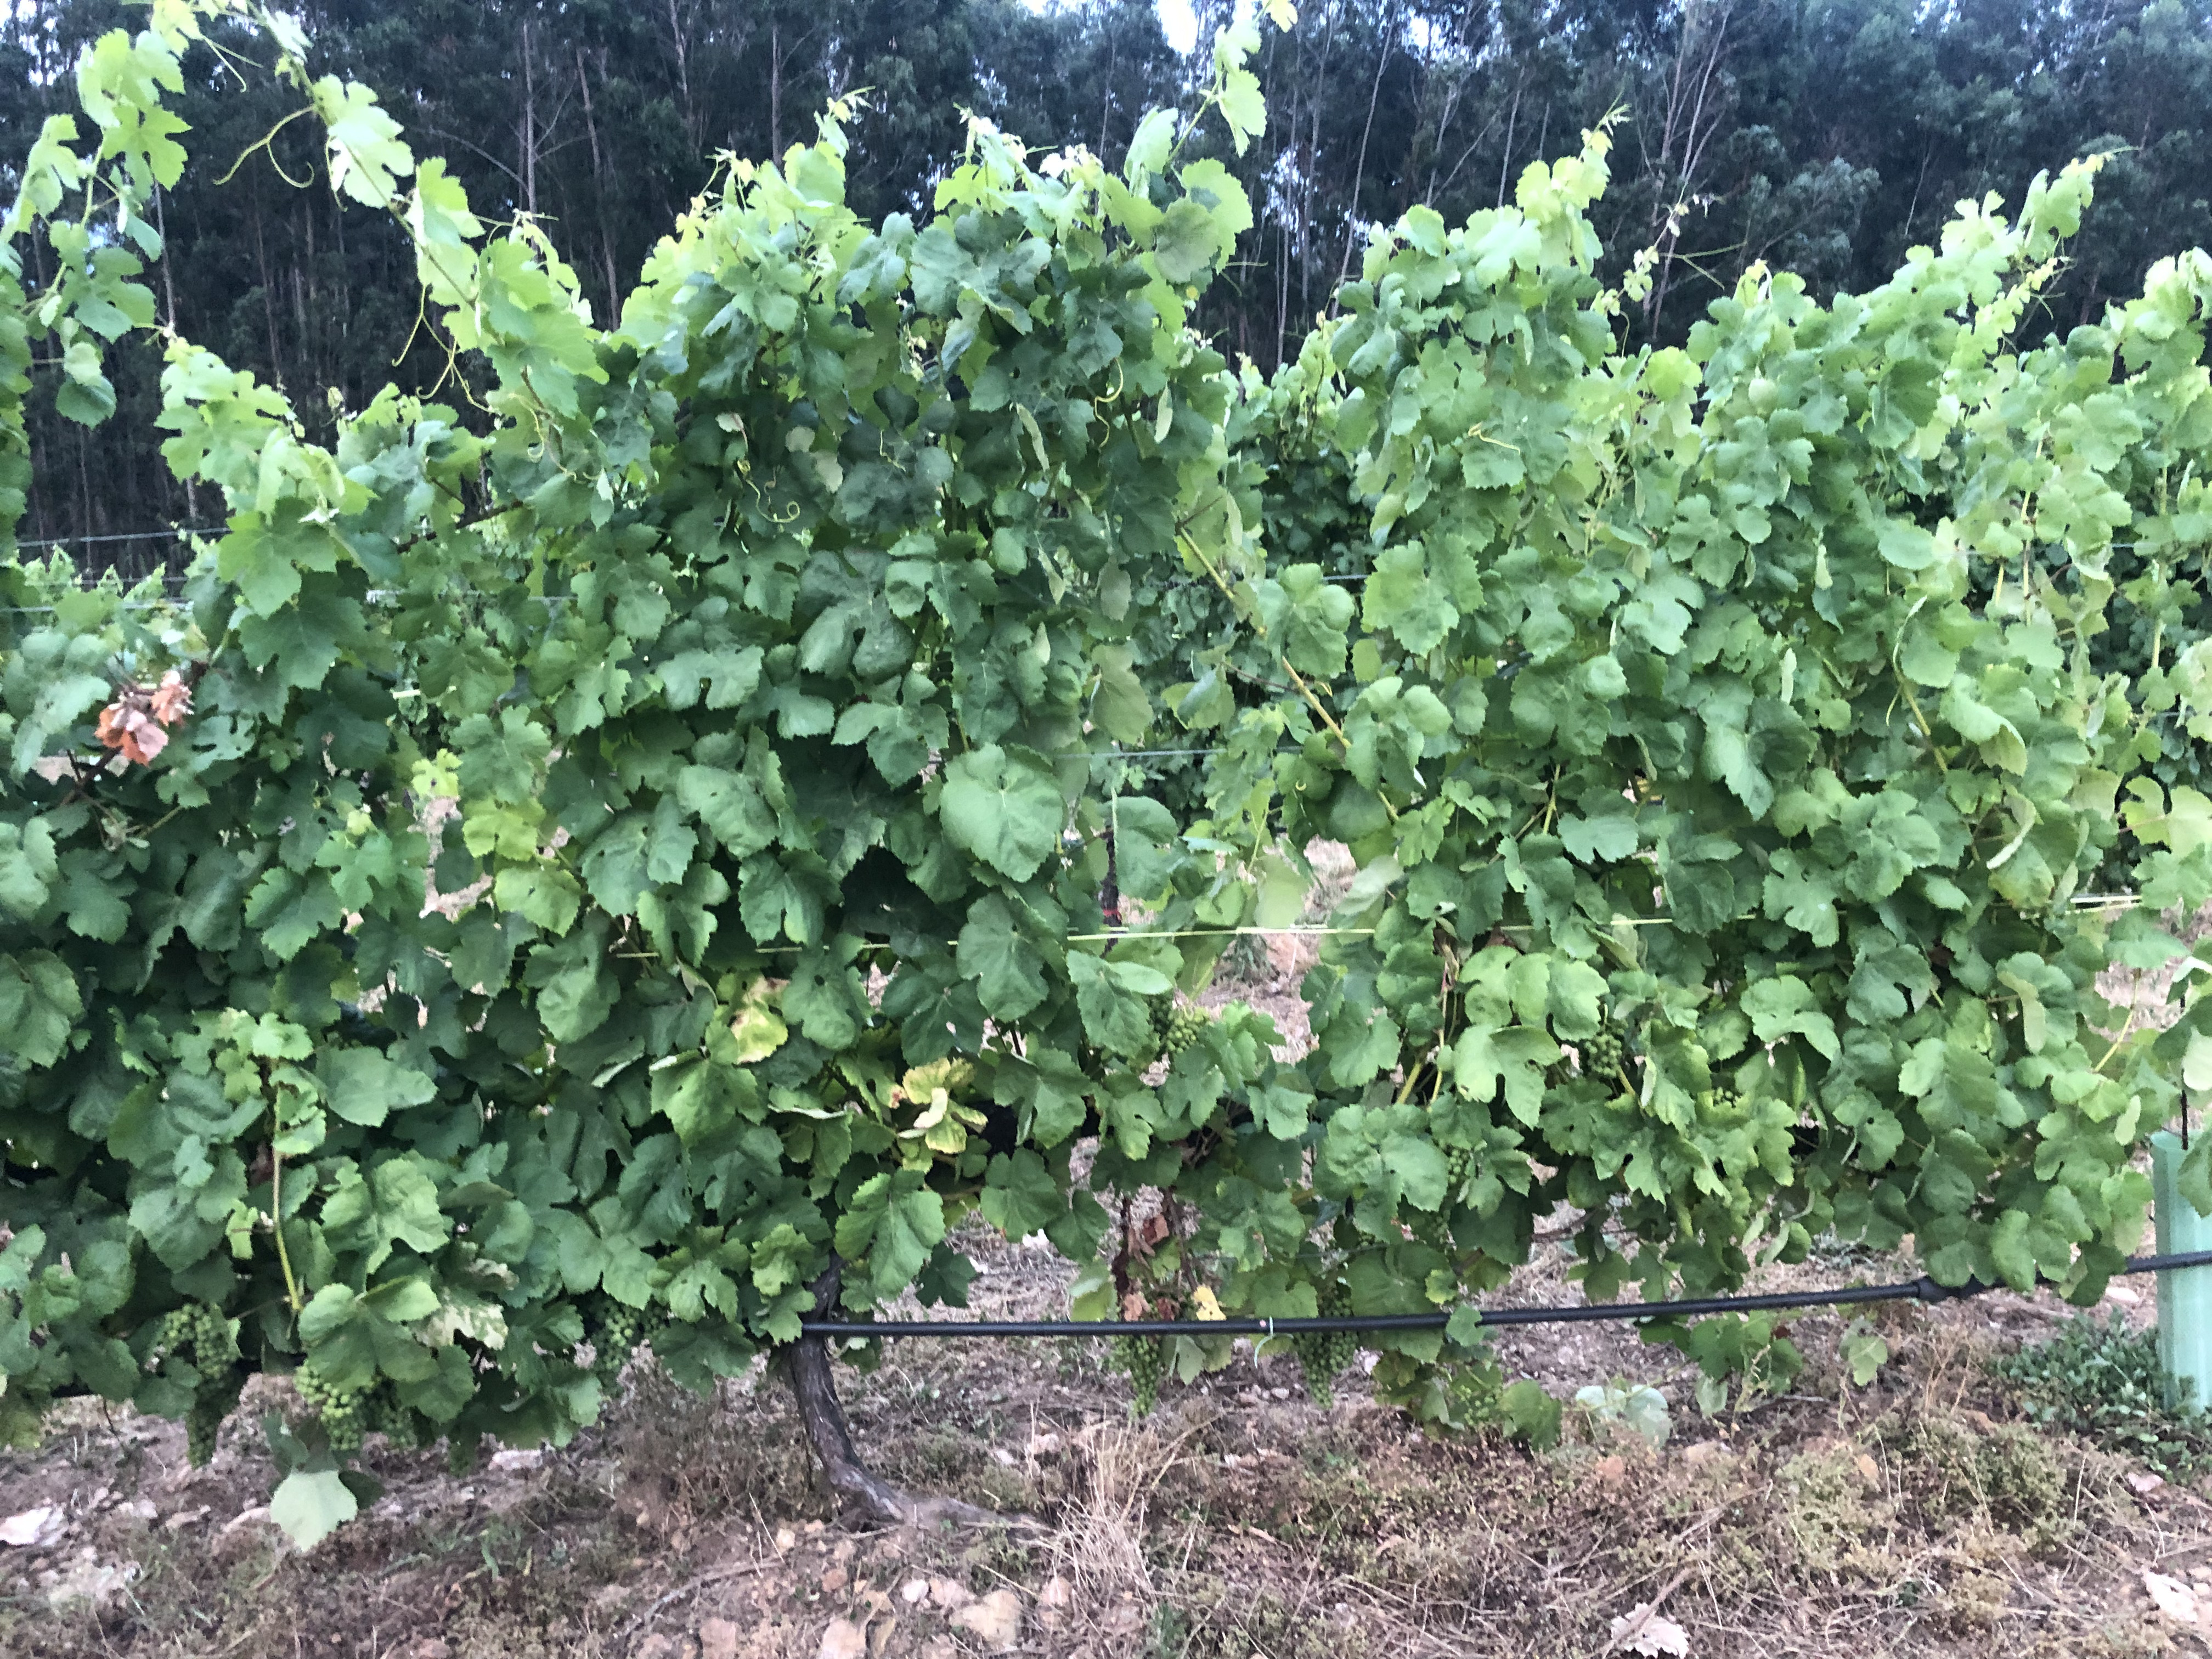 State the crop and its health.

grapevine, not affected by esca disease
